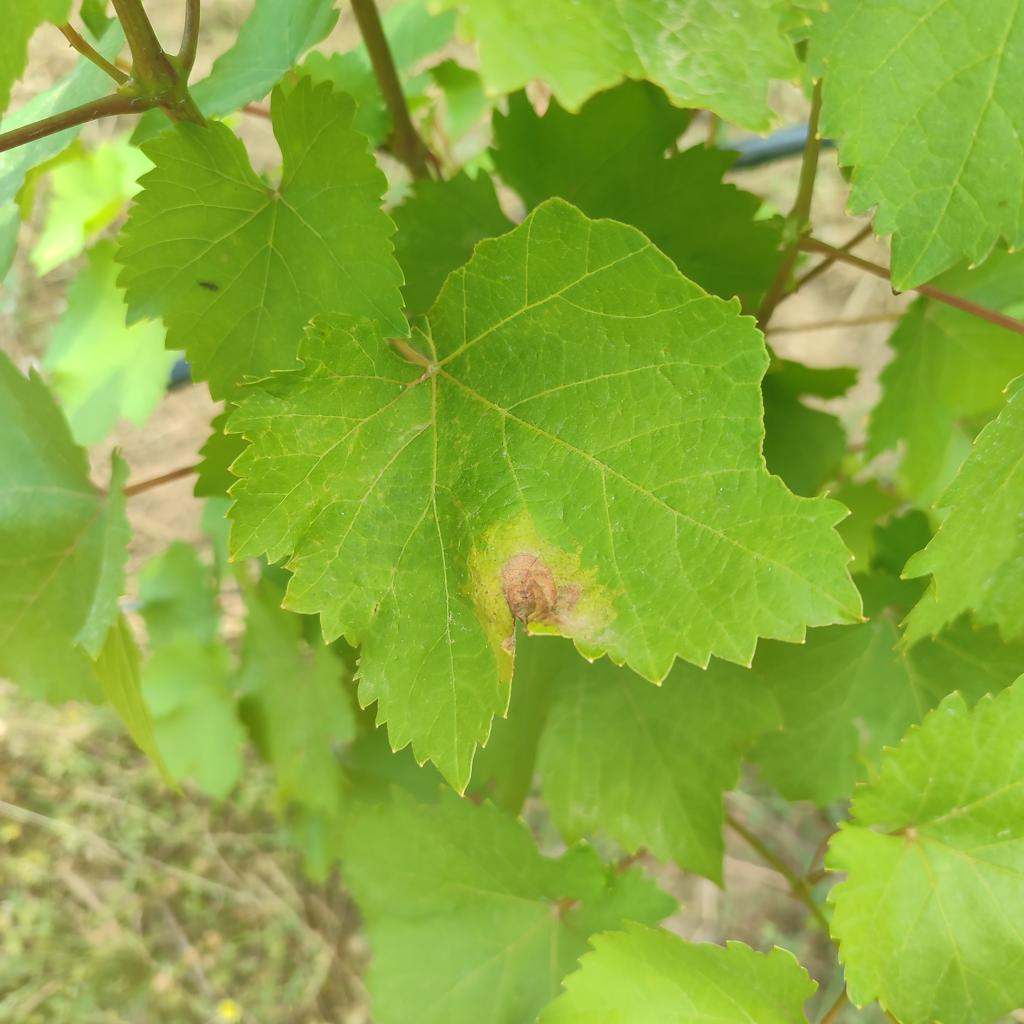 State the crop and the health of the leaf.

grapevine, downy mildew
